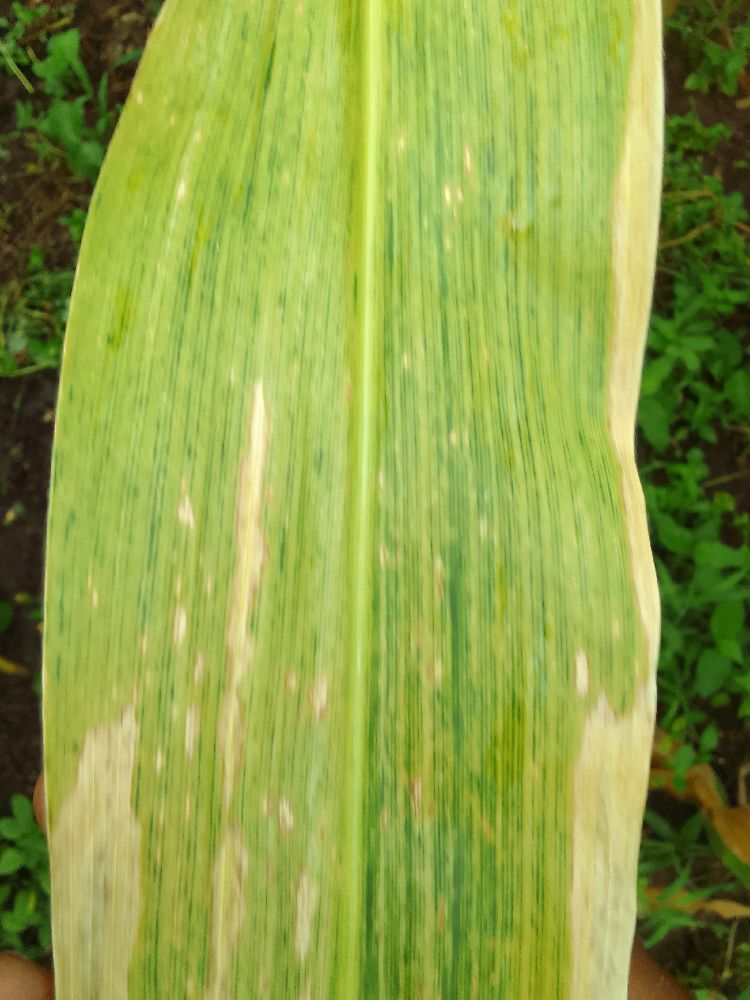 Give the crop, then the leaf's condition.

maize, maize lethal necrosis
